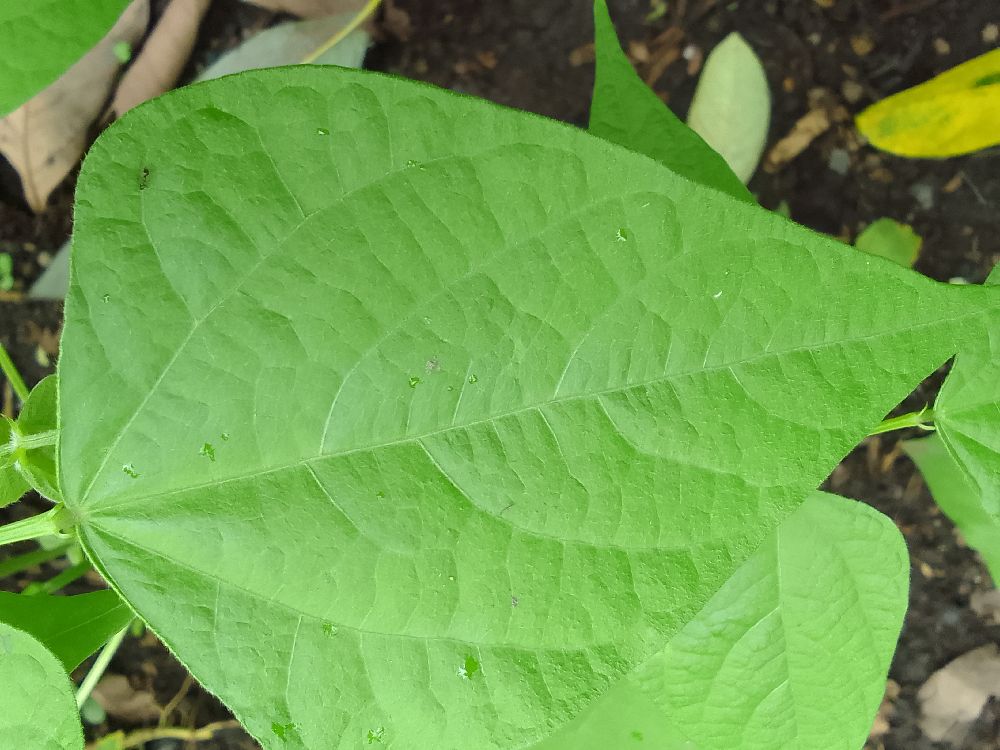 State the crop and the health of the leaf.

common bean, healthy
